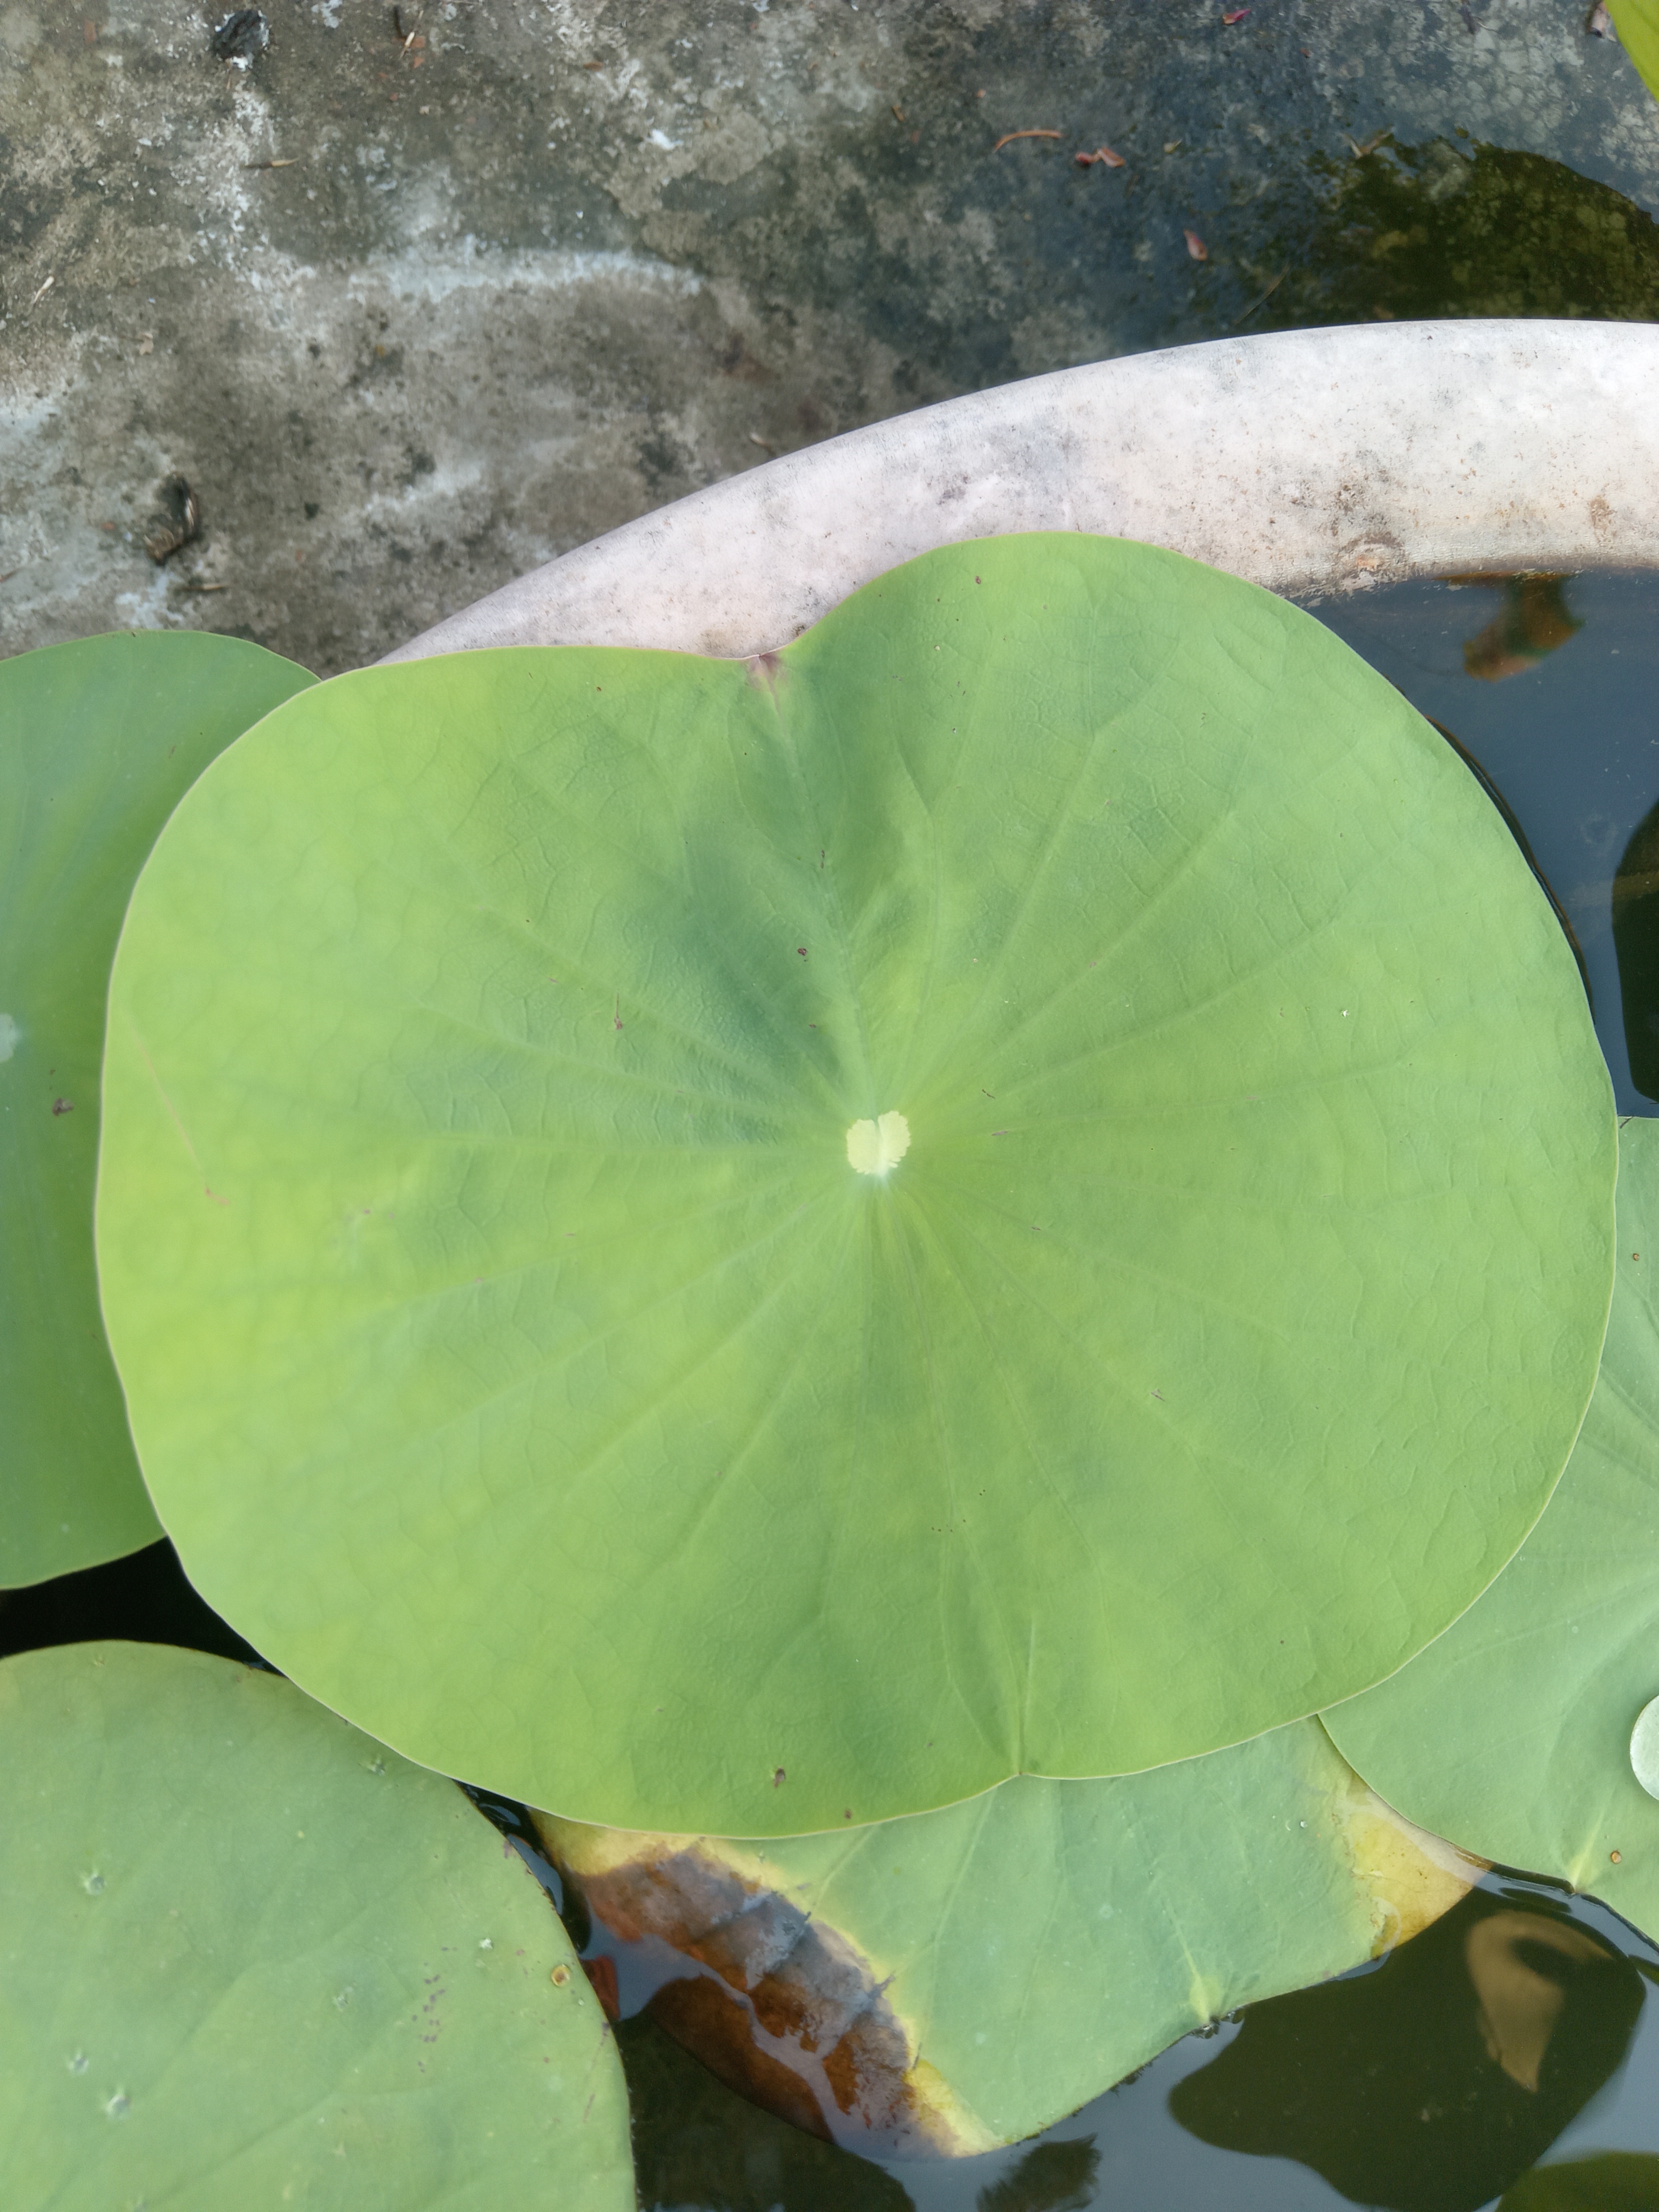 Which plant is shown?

lotus
